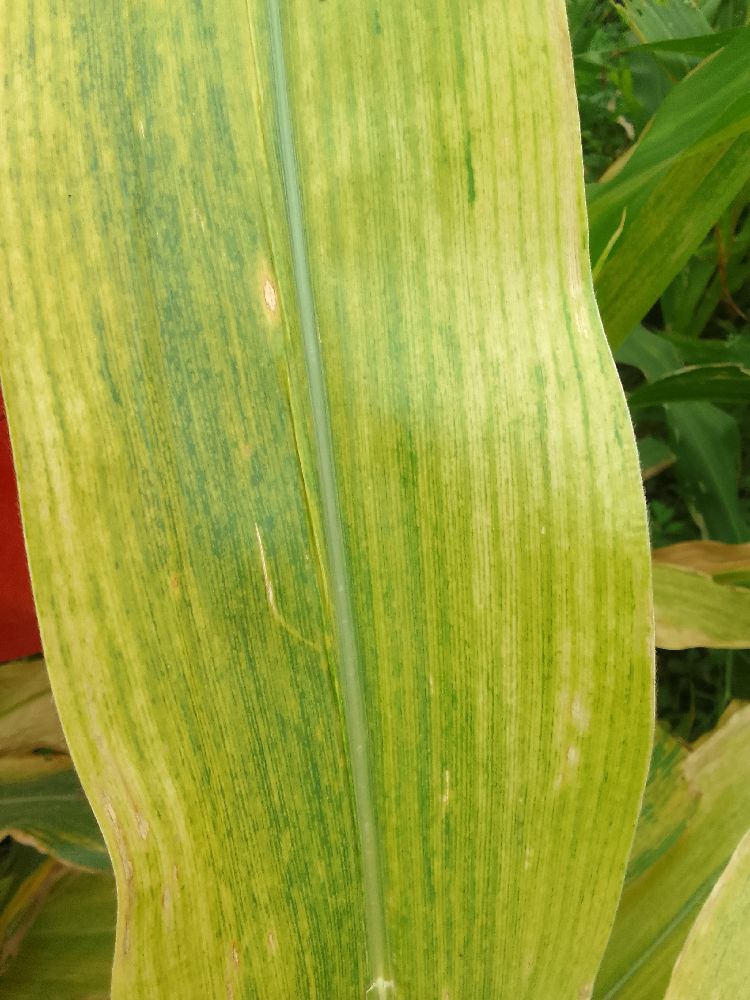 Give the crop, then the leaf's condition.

maize, maize lethal necrosis
